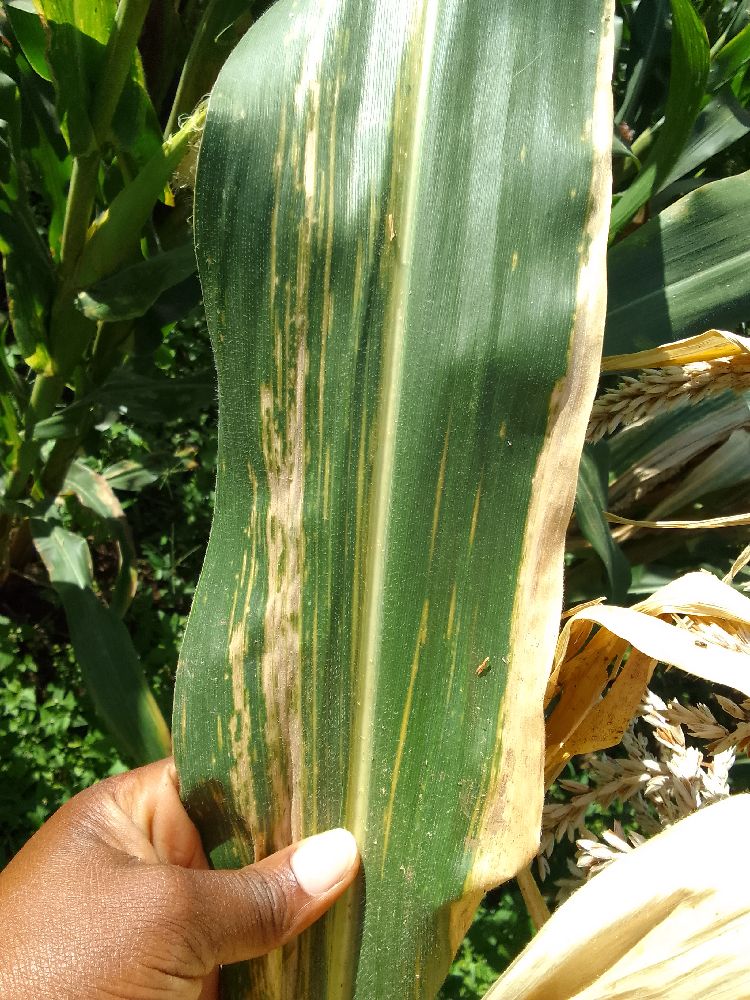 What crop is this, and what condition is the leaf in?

maize, maize lethal necrosis
